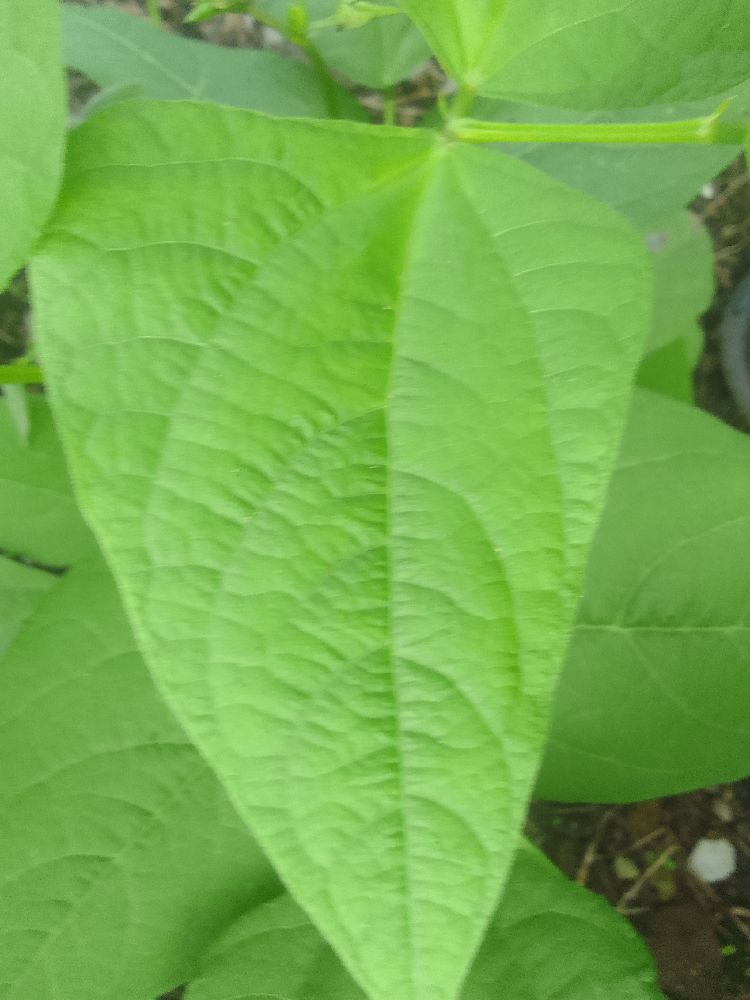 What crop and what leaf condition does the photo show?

common bean, healthy
